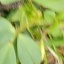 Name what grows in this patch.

unstructured weed
